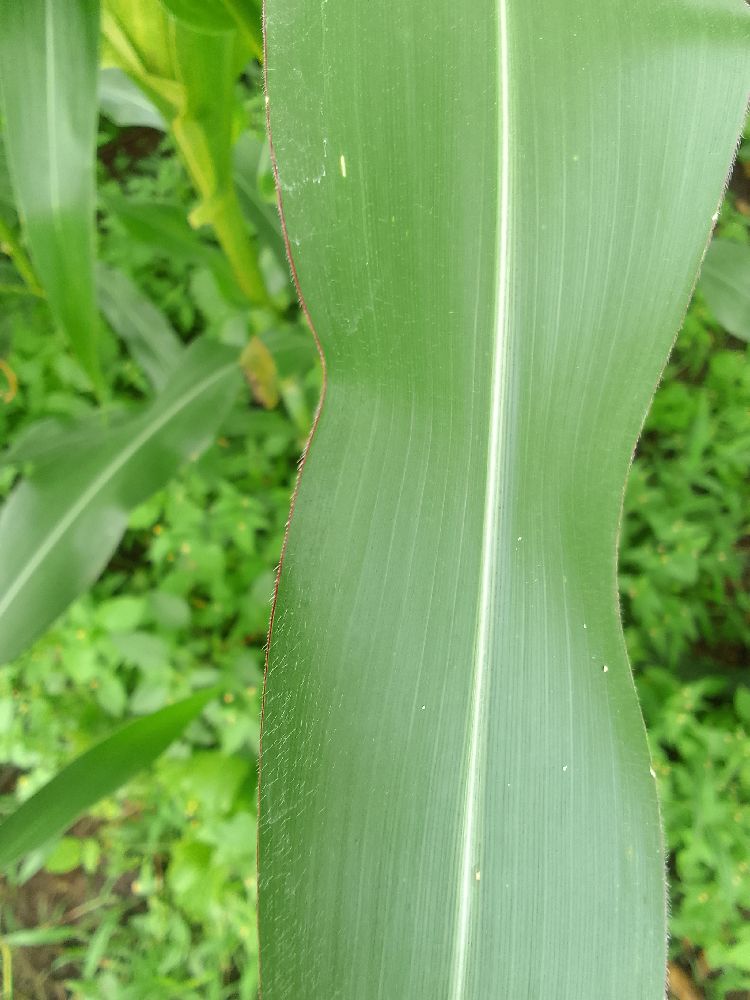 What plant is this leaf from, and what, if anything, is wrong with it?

maize, healthy
